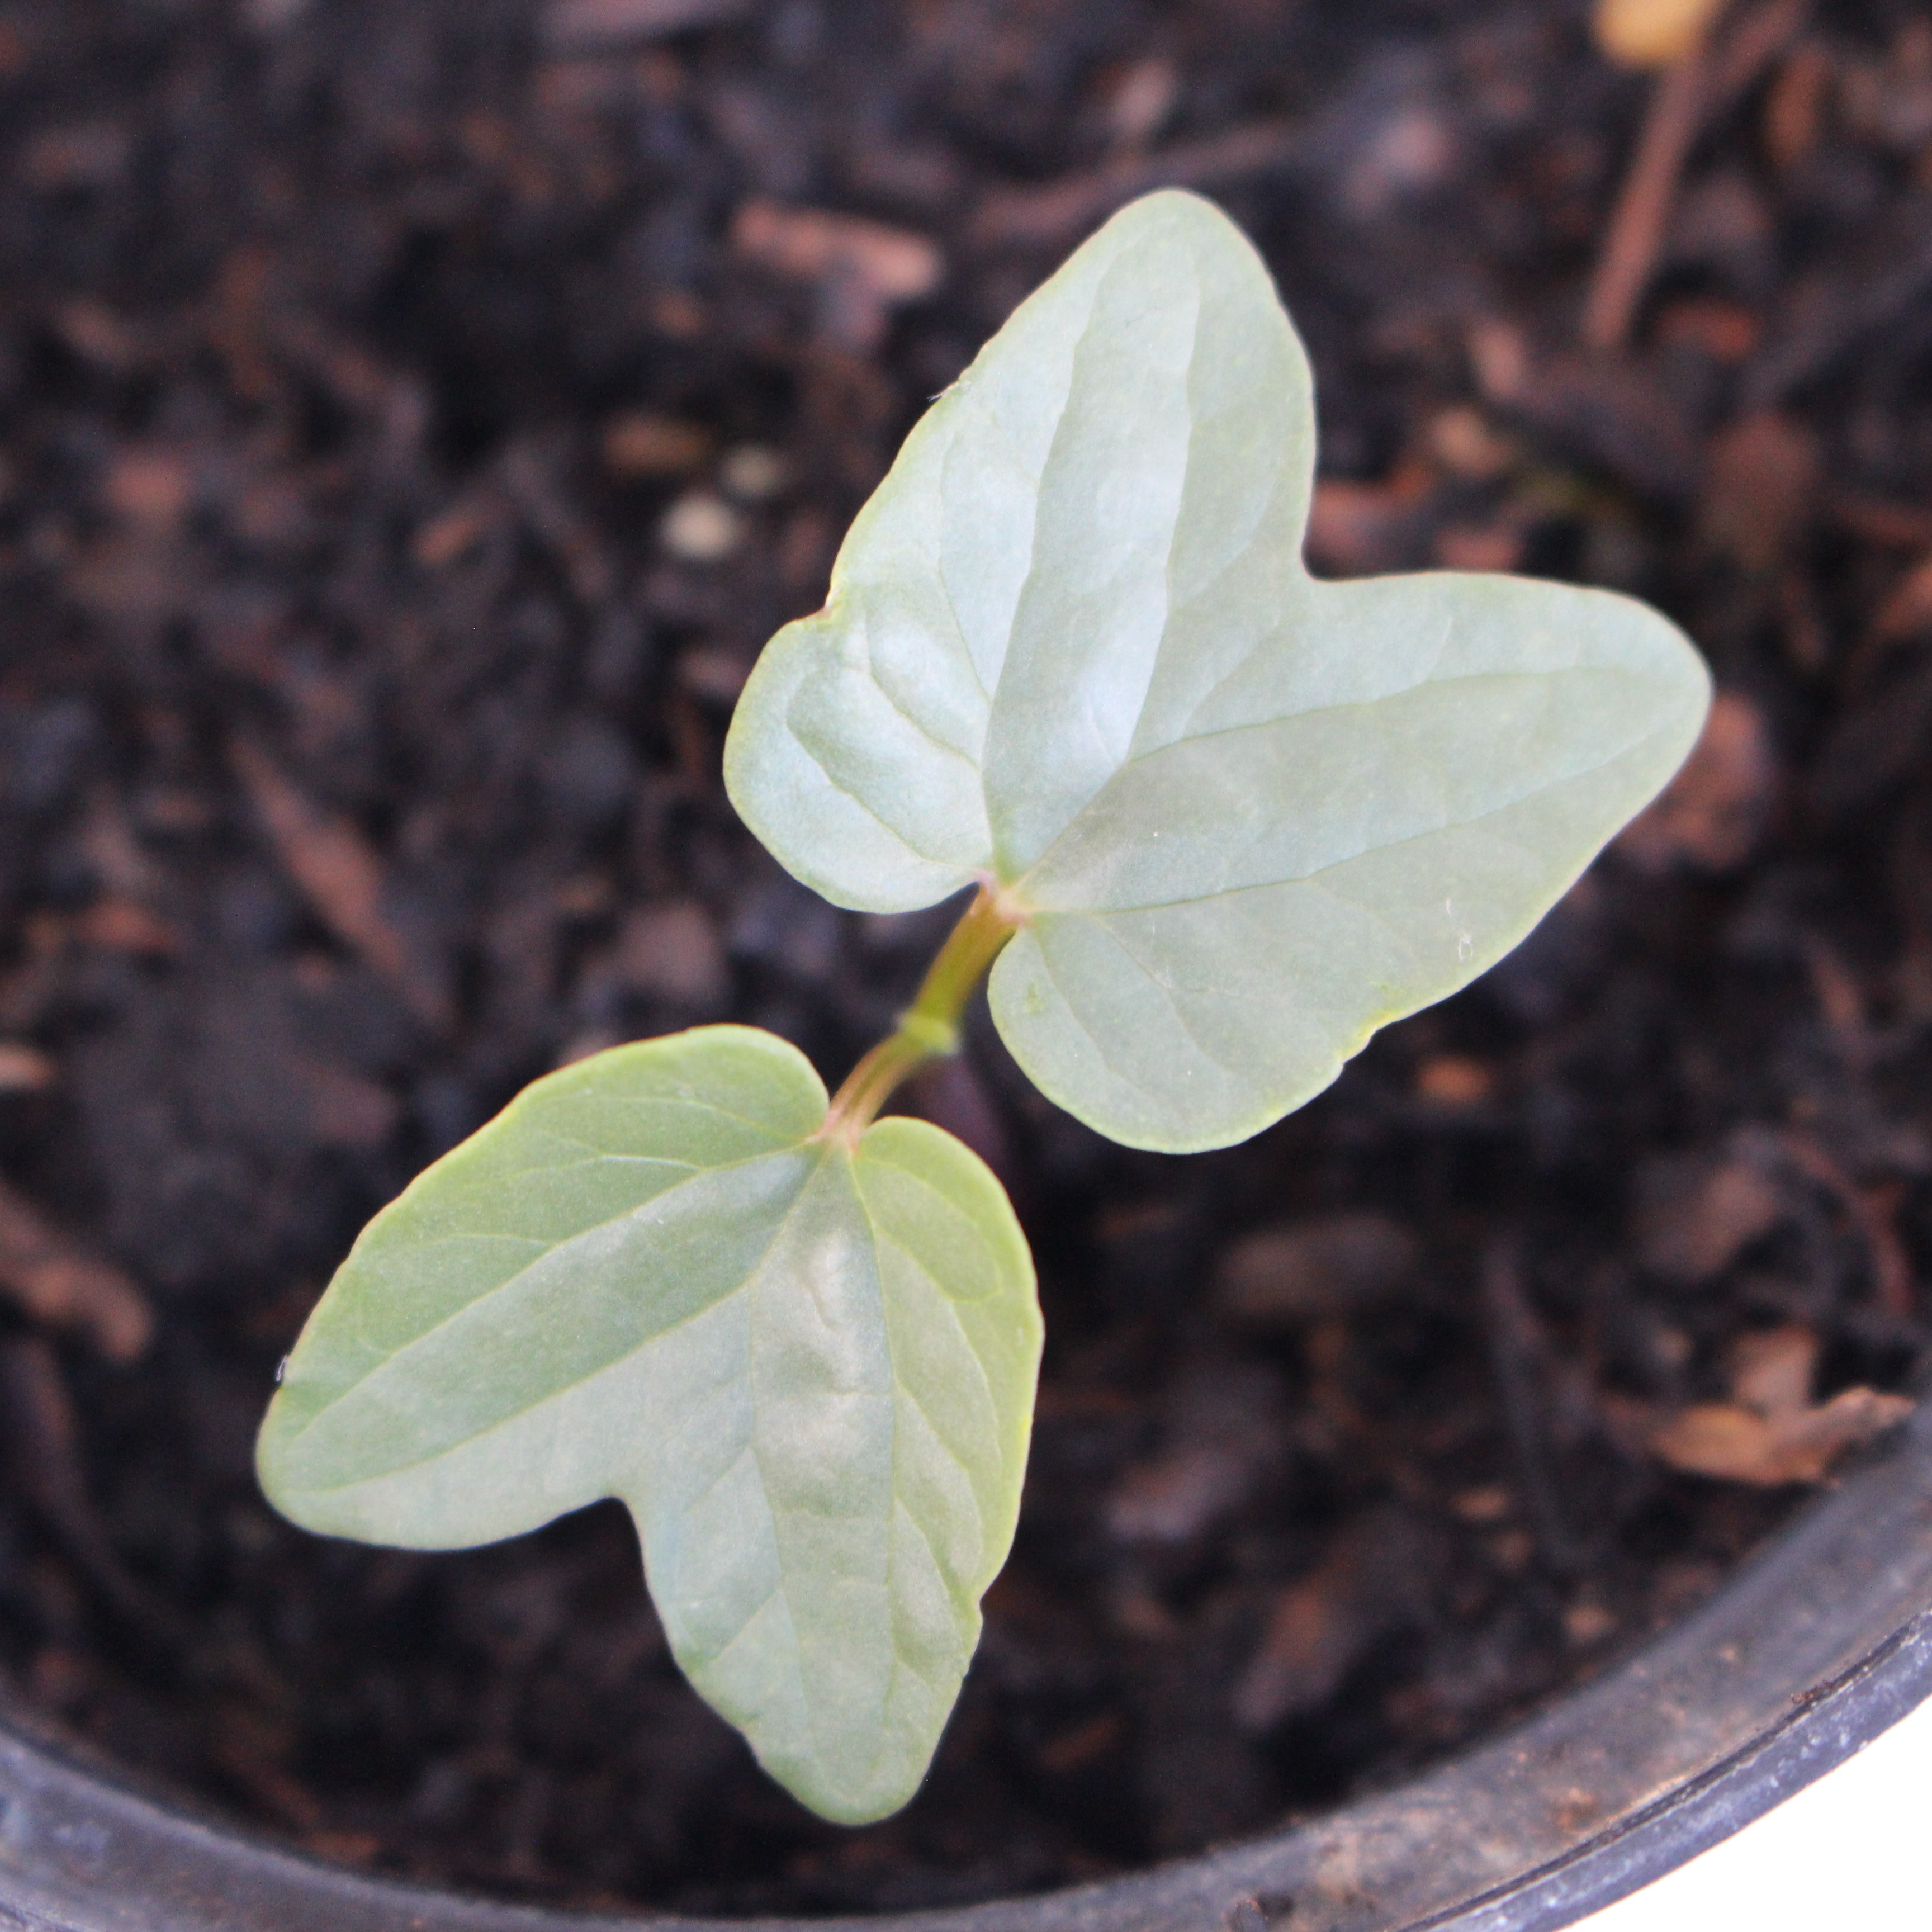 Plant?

Convolvulus arvensis
